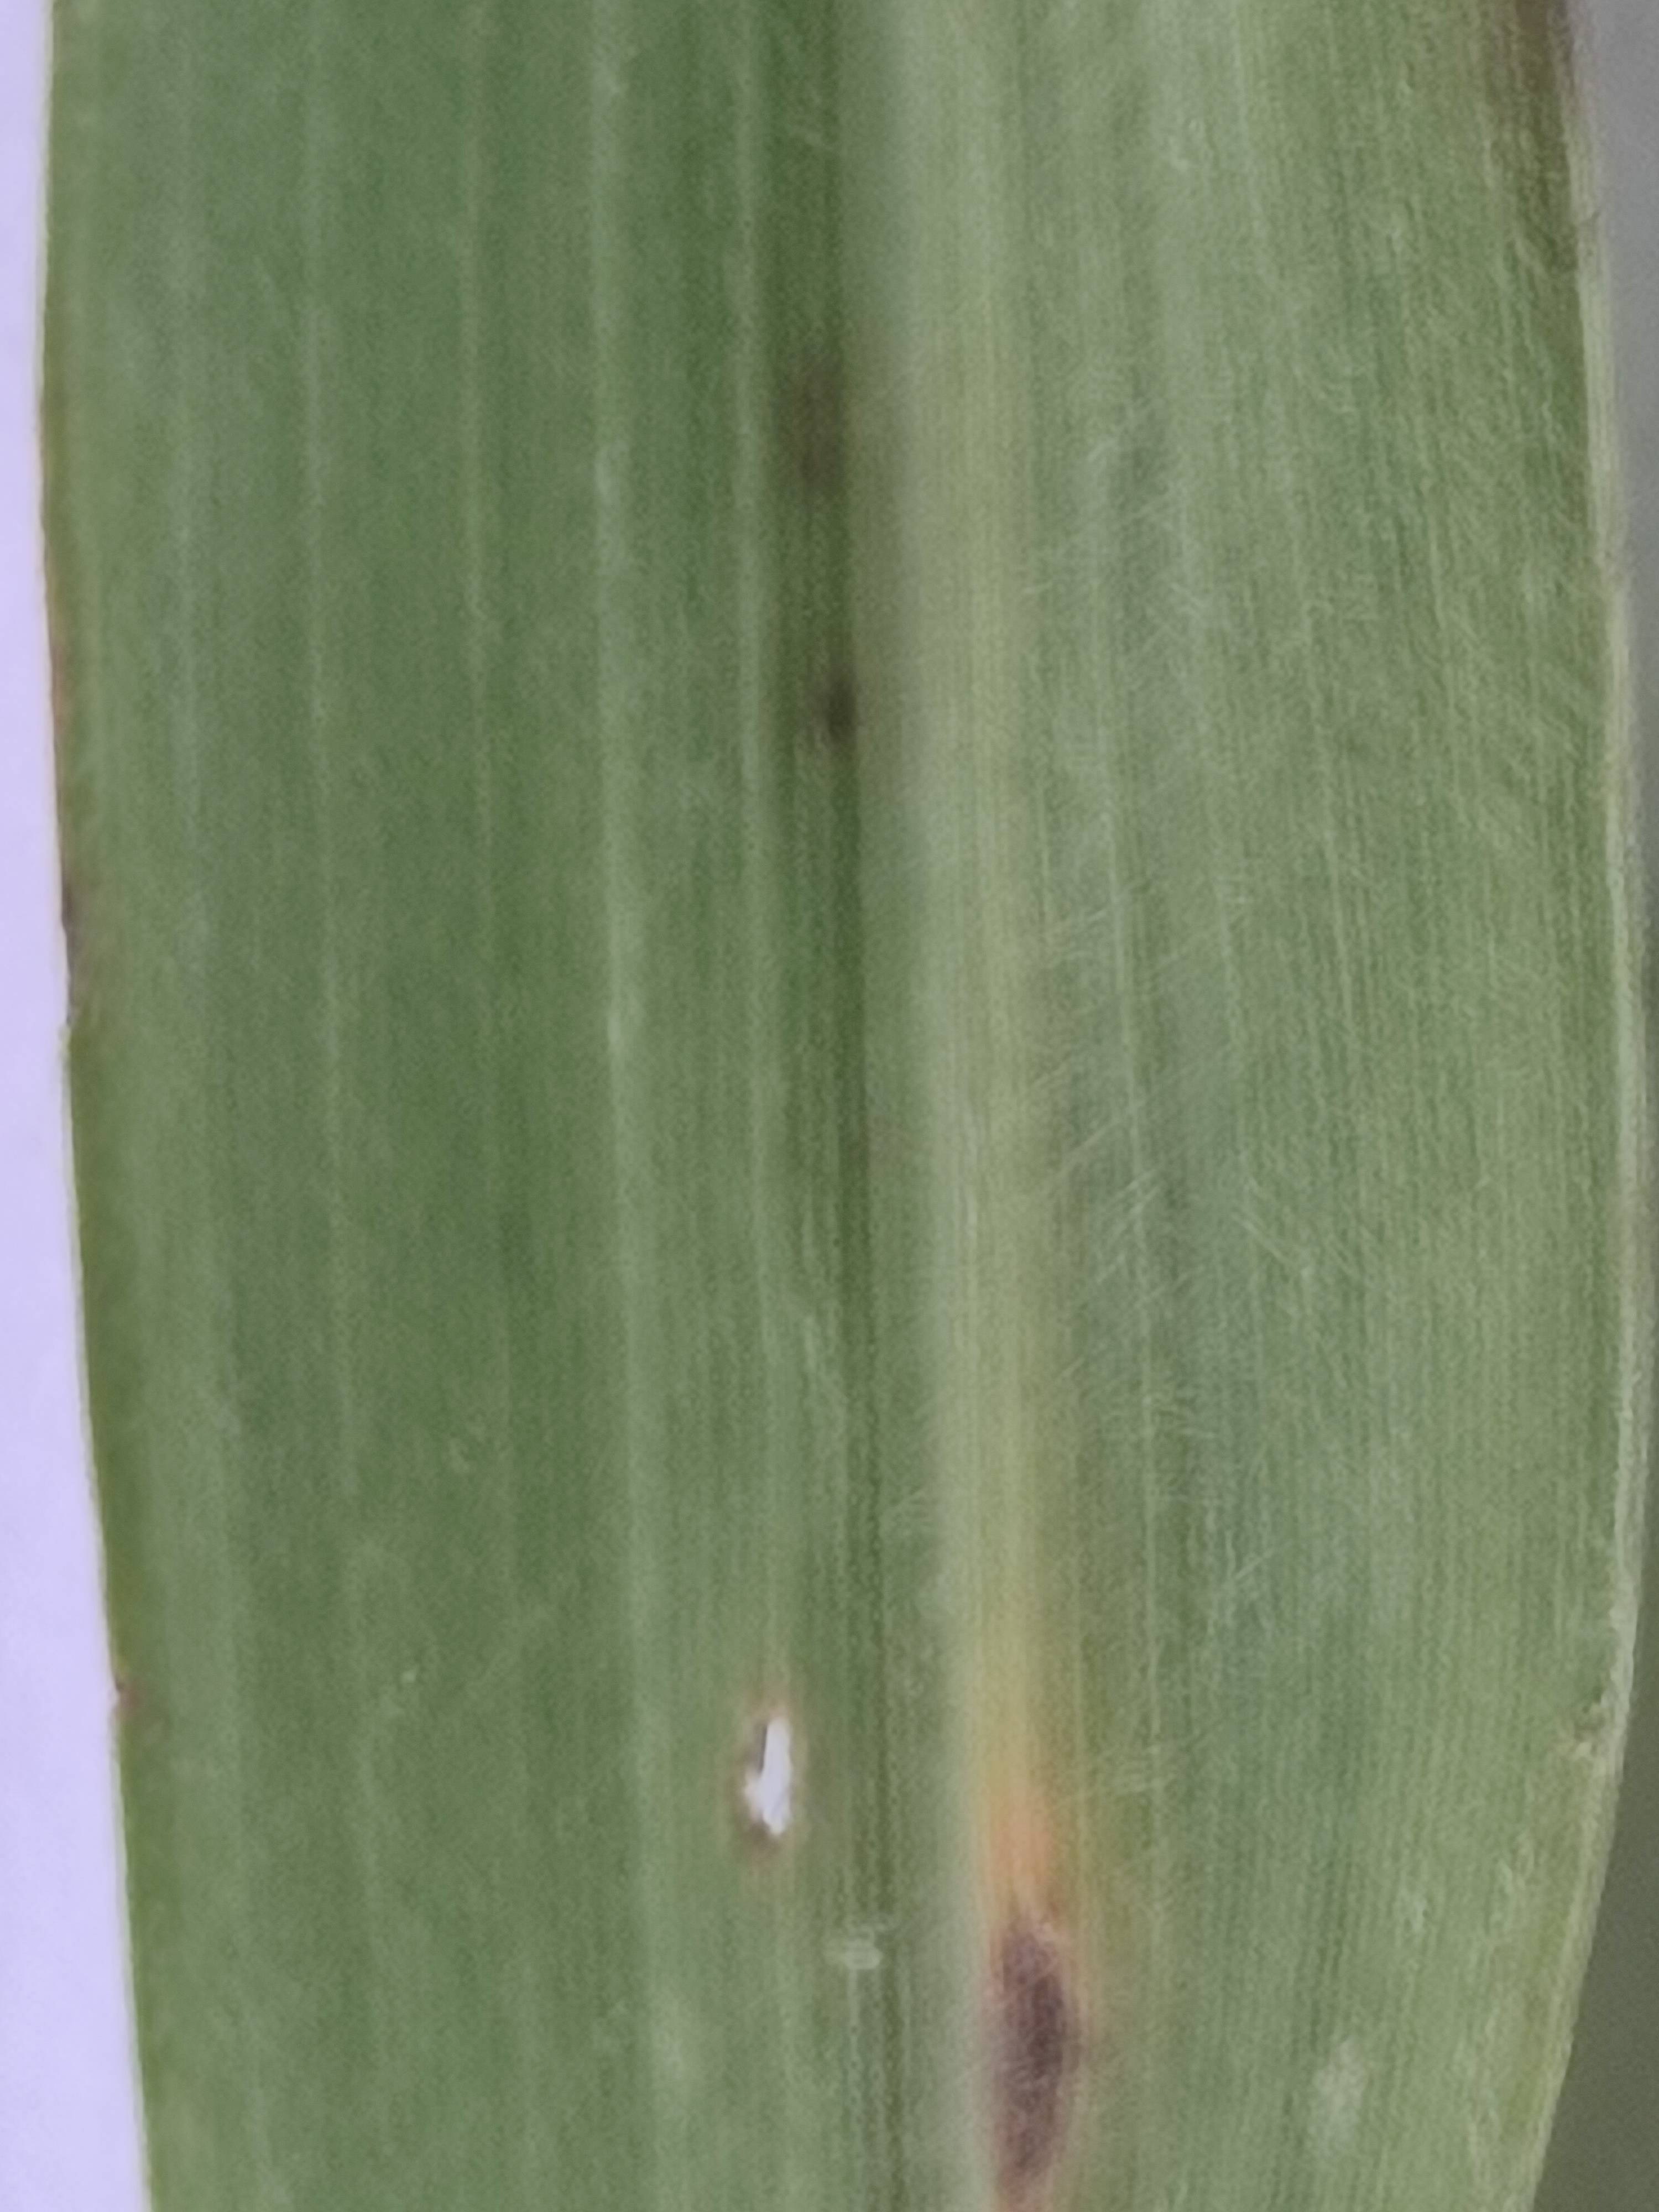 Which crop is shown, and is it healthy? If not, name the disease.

pearl millet, pyricularia sp.
